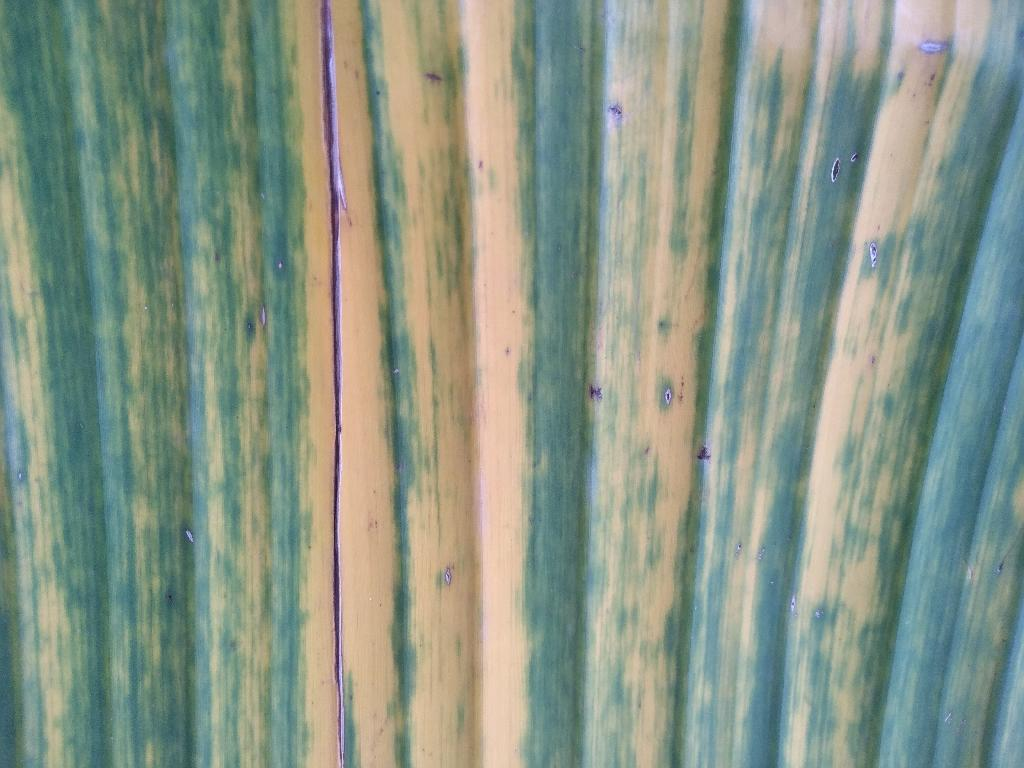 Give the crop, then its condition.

banana, fusarium wilt race 1
